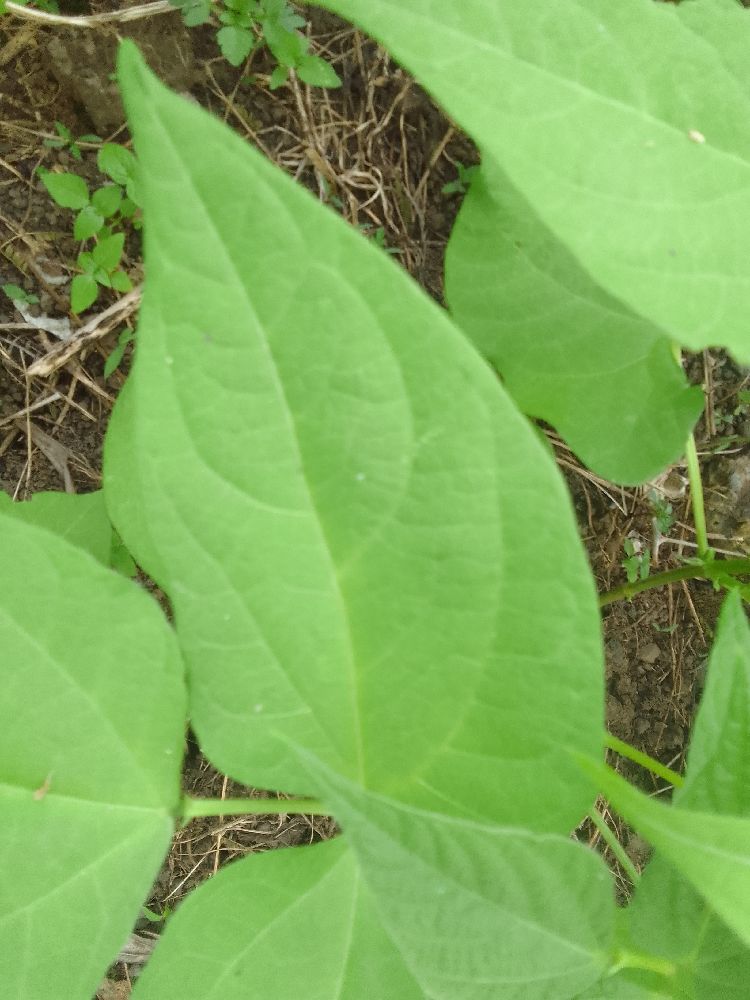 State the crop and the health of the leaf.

common bean, healthy
